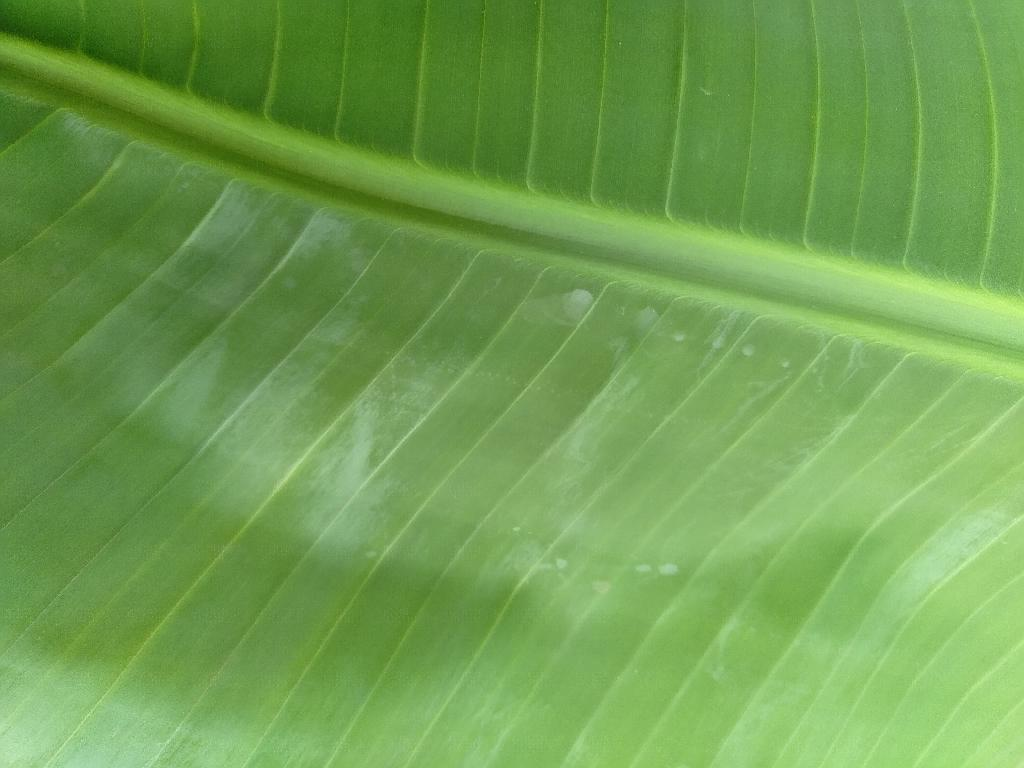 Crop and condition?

banana, healthy
